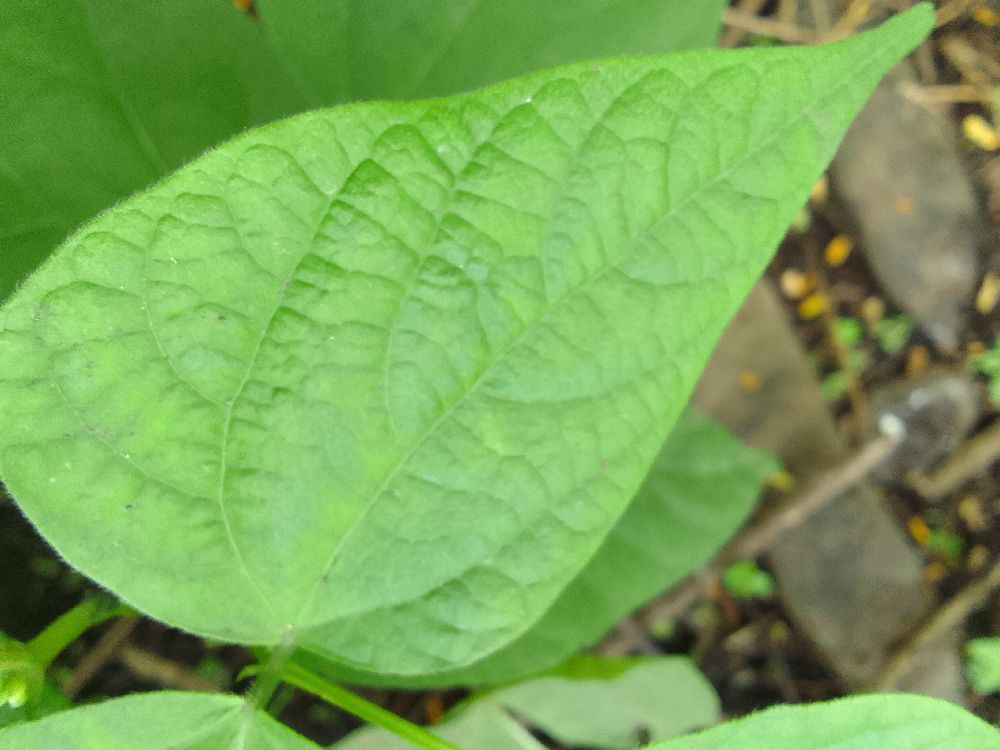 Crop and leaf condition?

common bean, healthy
